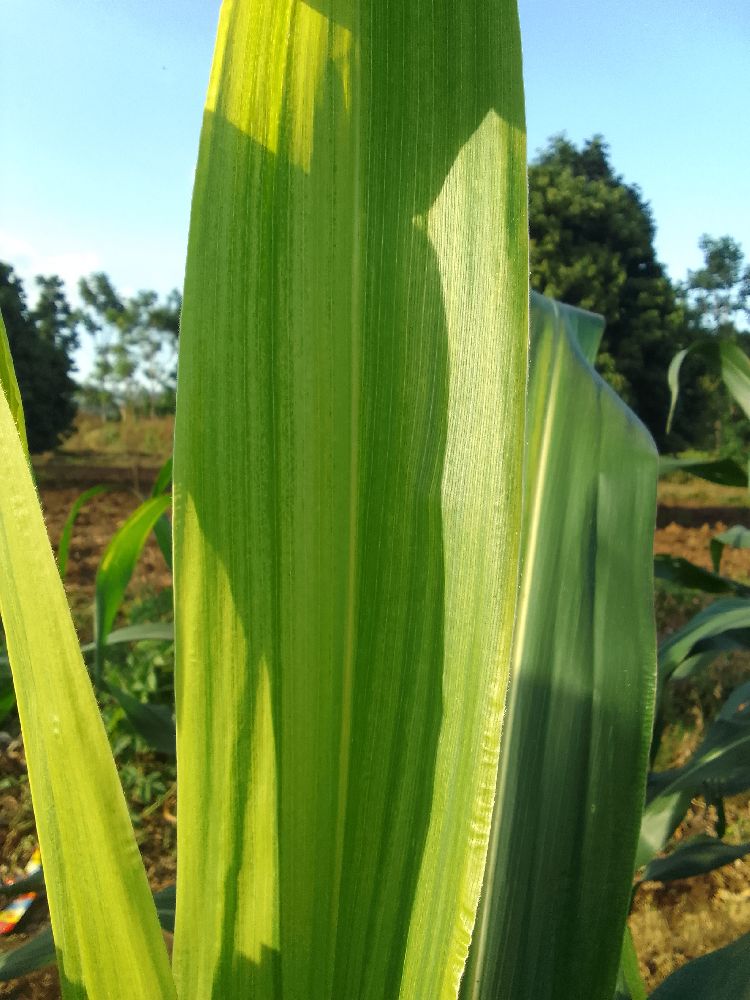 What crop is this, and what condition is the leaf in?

maize, maize lethal necrosis
